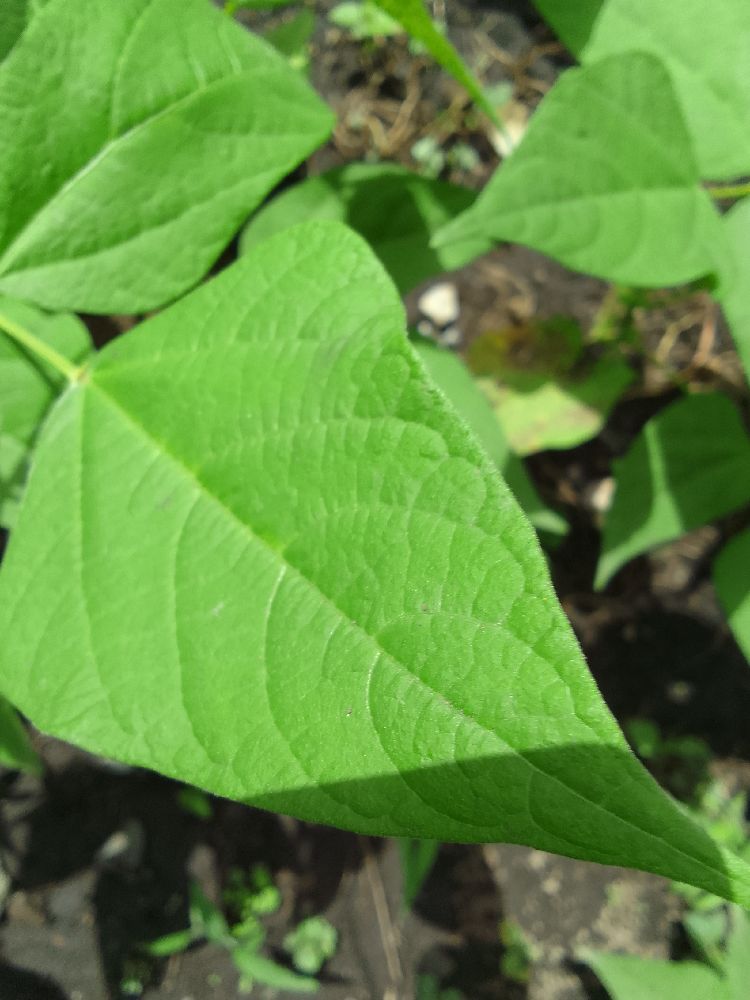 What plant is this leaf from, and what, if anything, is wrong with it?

common bean, healthy
